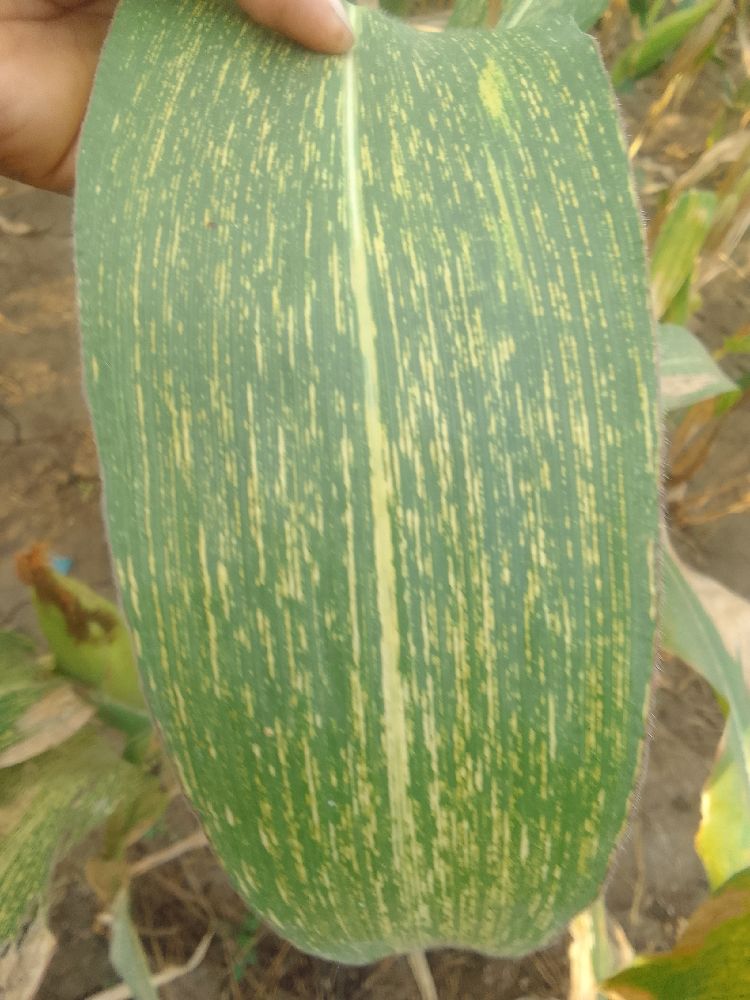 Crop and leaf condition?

maize, maize streak virus
